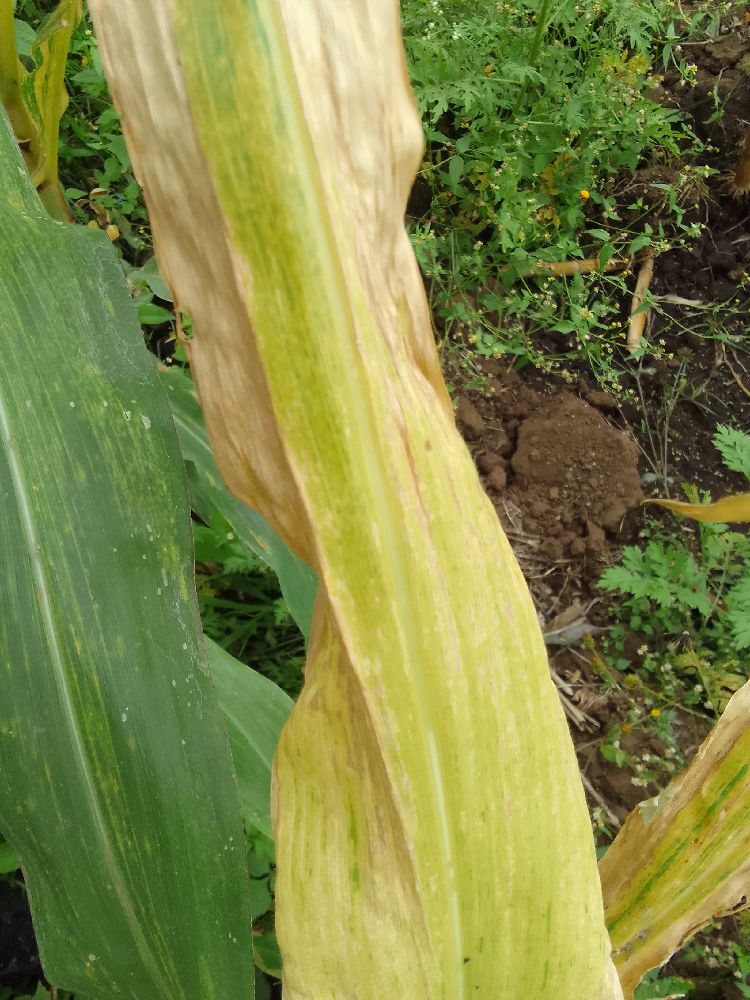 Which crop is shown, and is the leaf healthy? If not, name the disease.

maize, maize lethal necrosis
